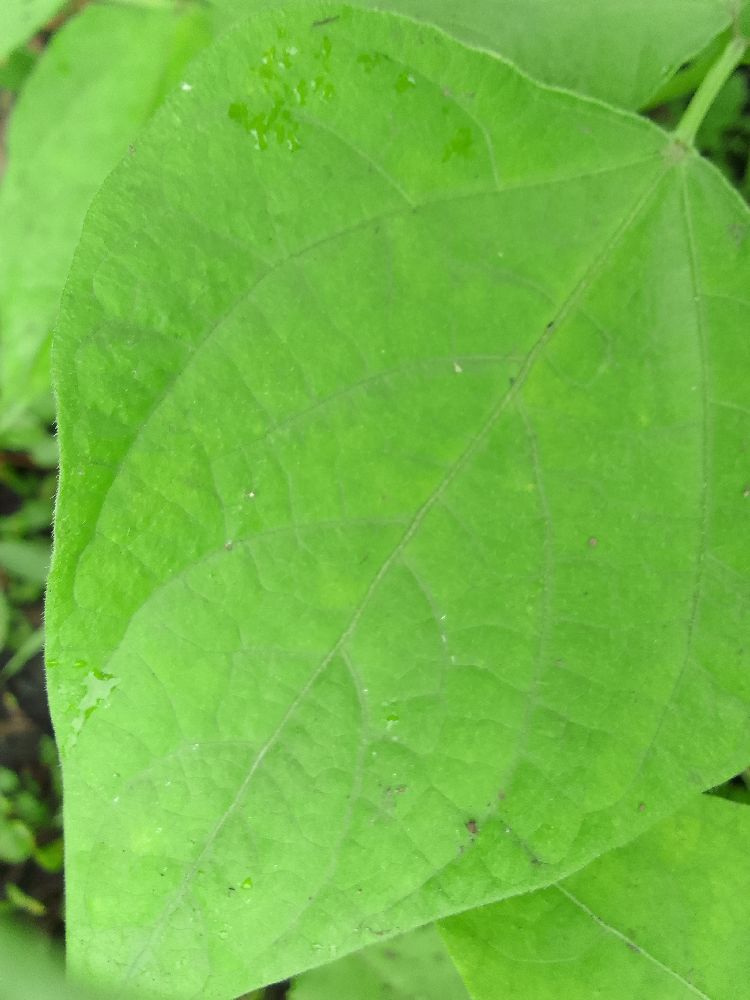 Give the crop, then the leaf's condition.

common bean, healthy
